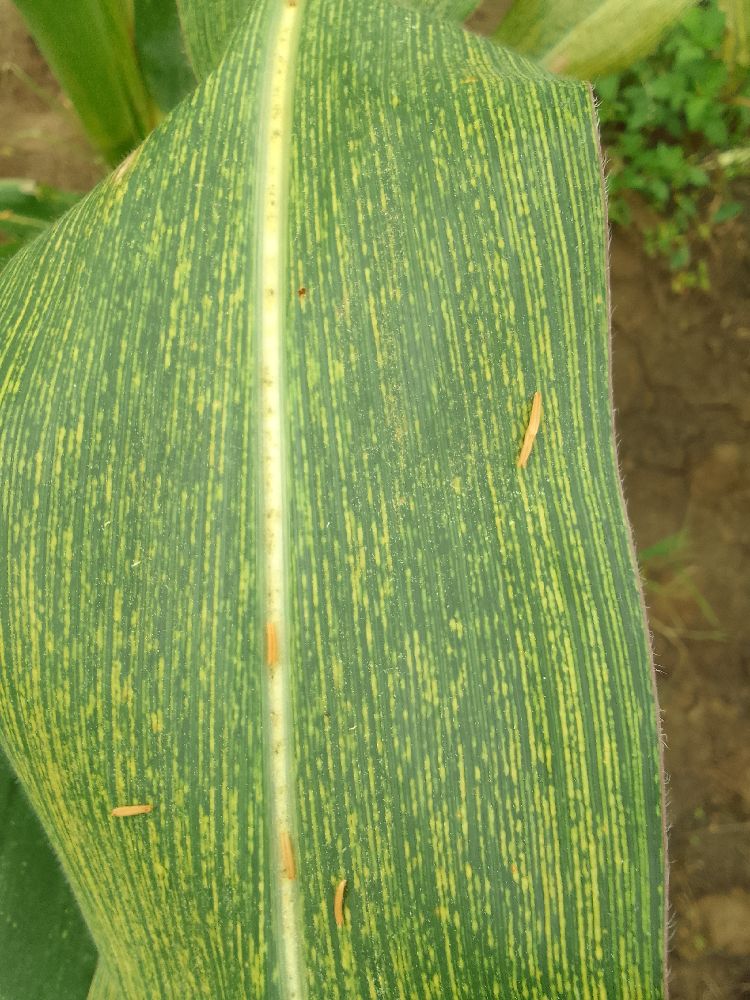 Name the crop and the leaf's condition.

maize, maize streak virus
